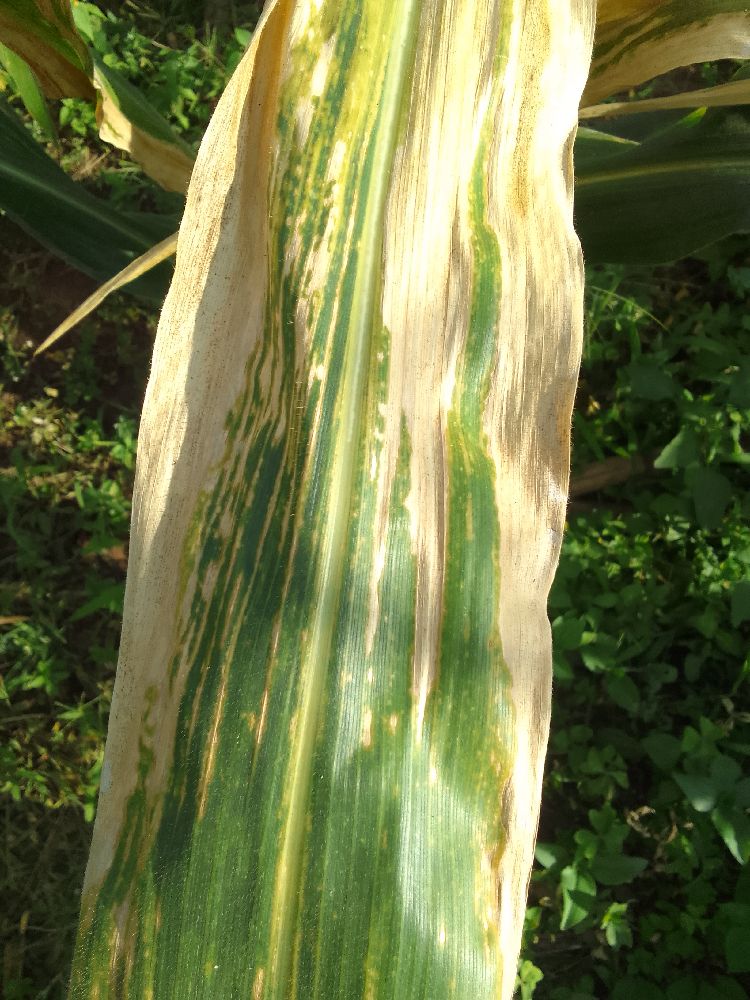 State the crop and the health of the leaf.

maize, maize lethal necrosis
